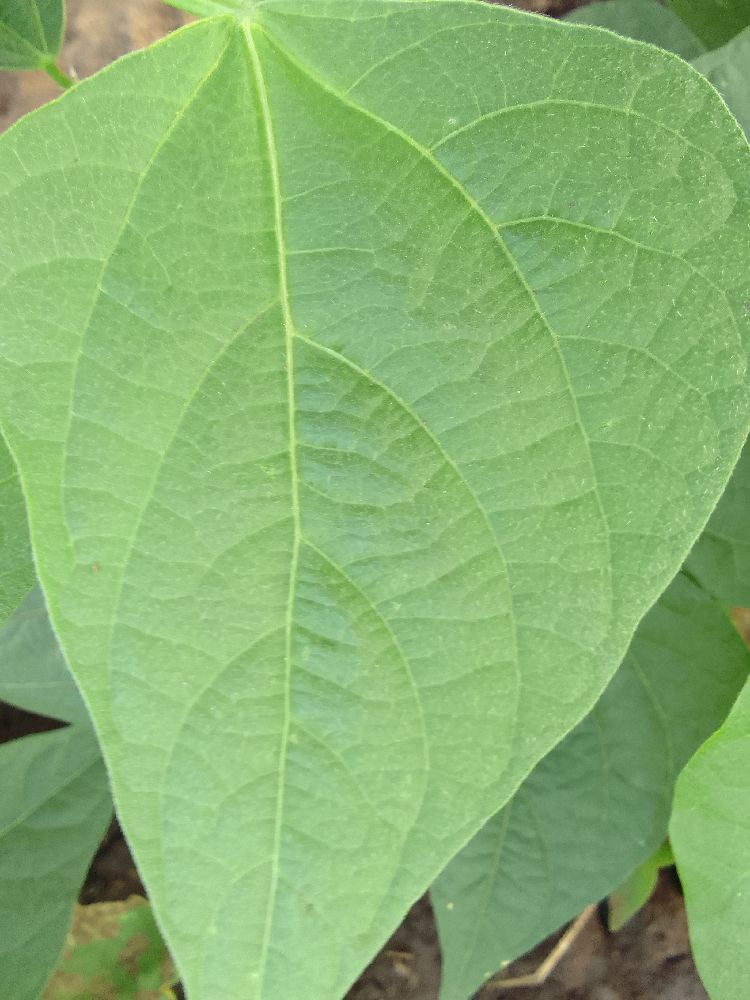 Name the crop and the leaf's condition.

common bean, healthy
